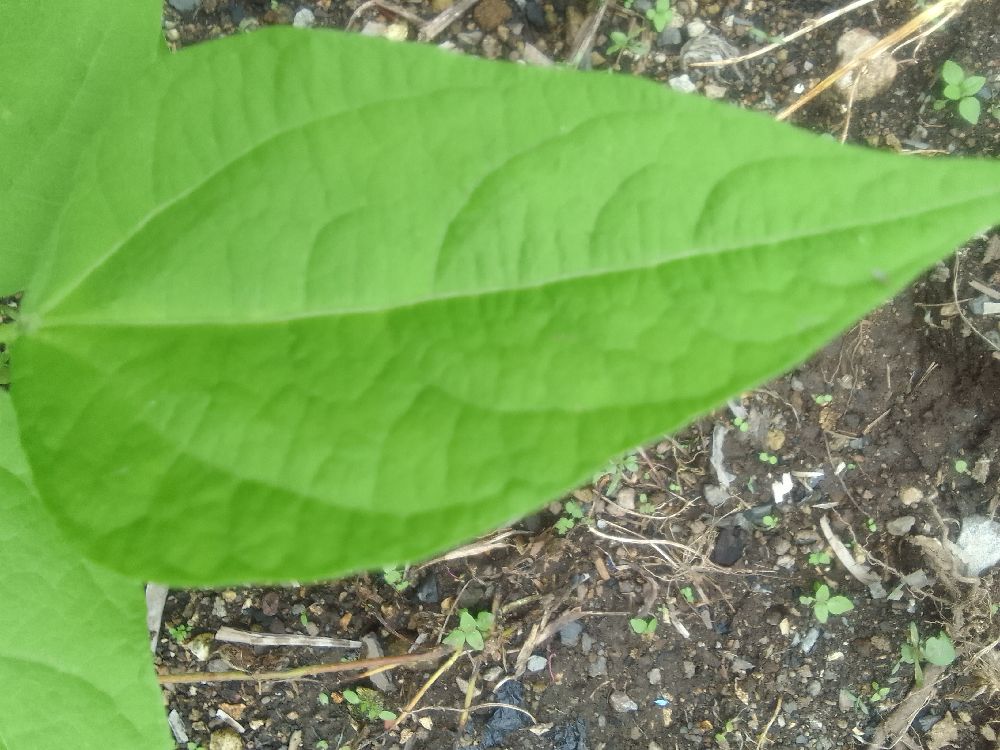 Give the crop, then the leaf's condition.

common bean, healthy
